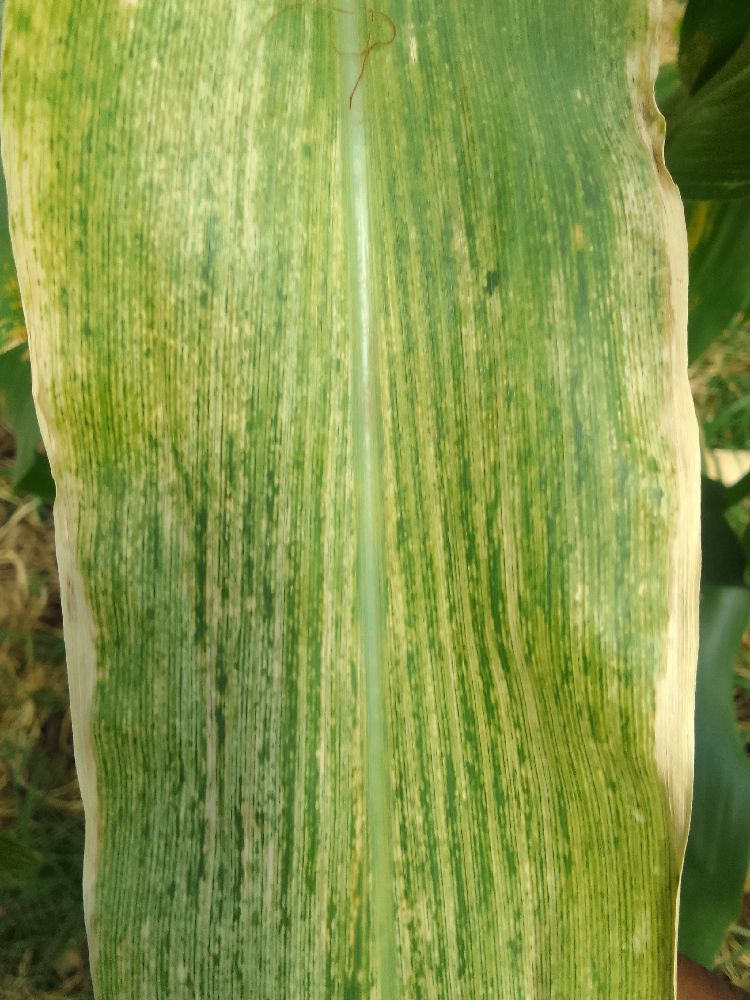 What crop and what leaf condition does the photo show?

maize, maize lethal necrosis
